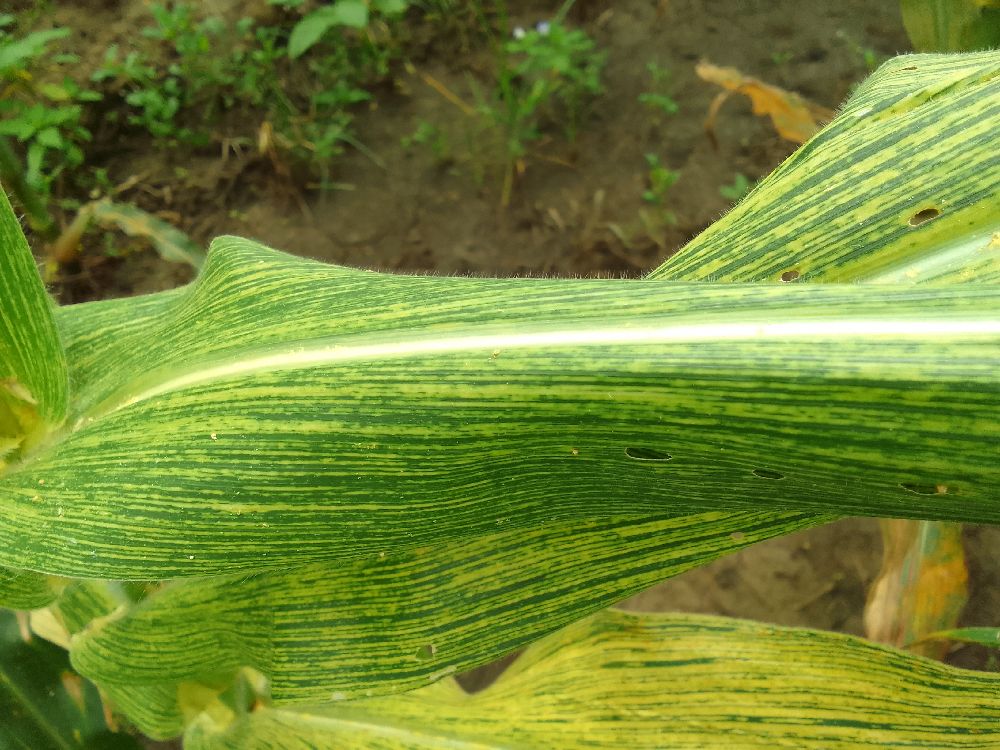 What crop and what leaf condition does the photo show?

maize, maize streak virus
